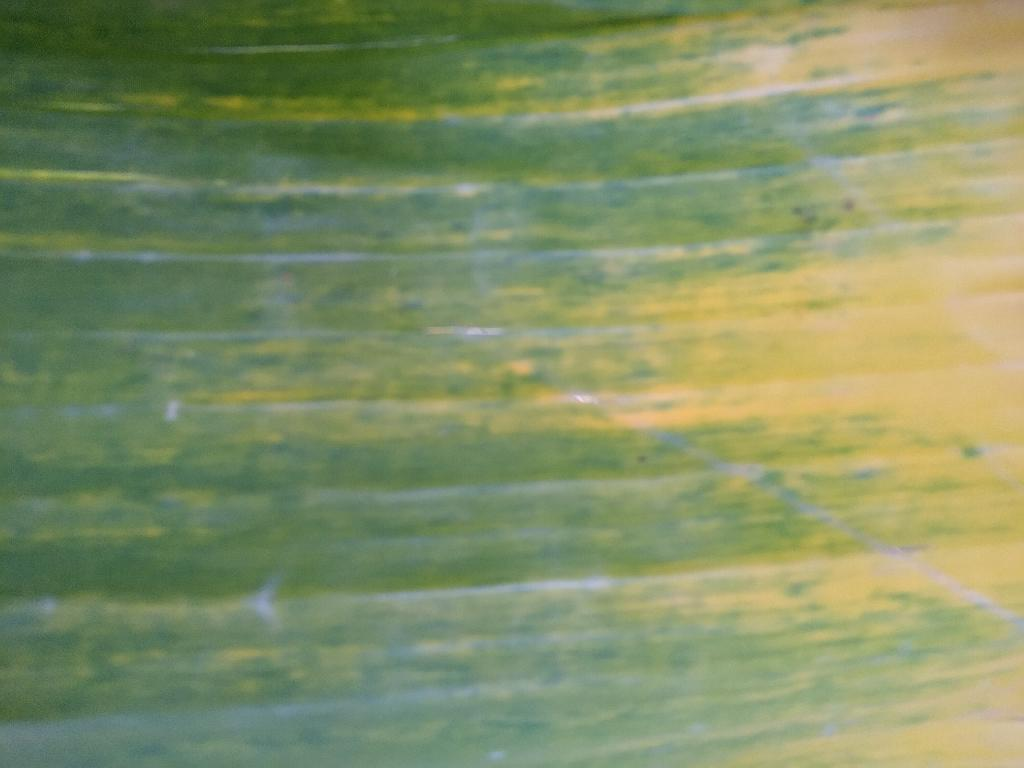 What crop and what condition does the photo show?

banana, fusarium wilt race 1
